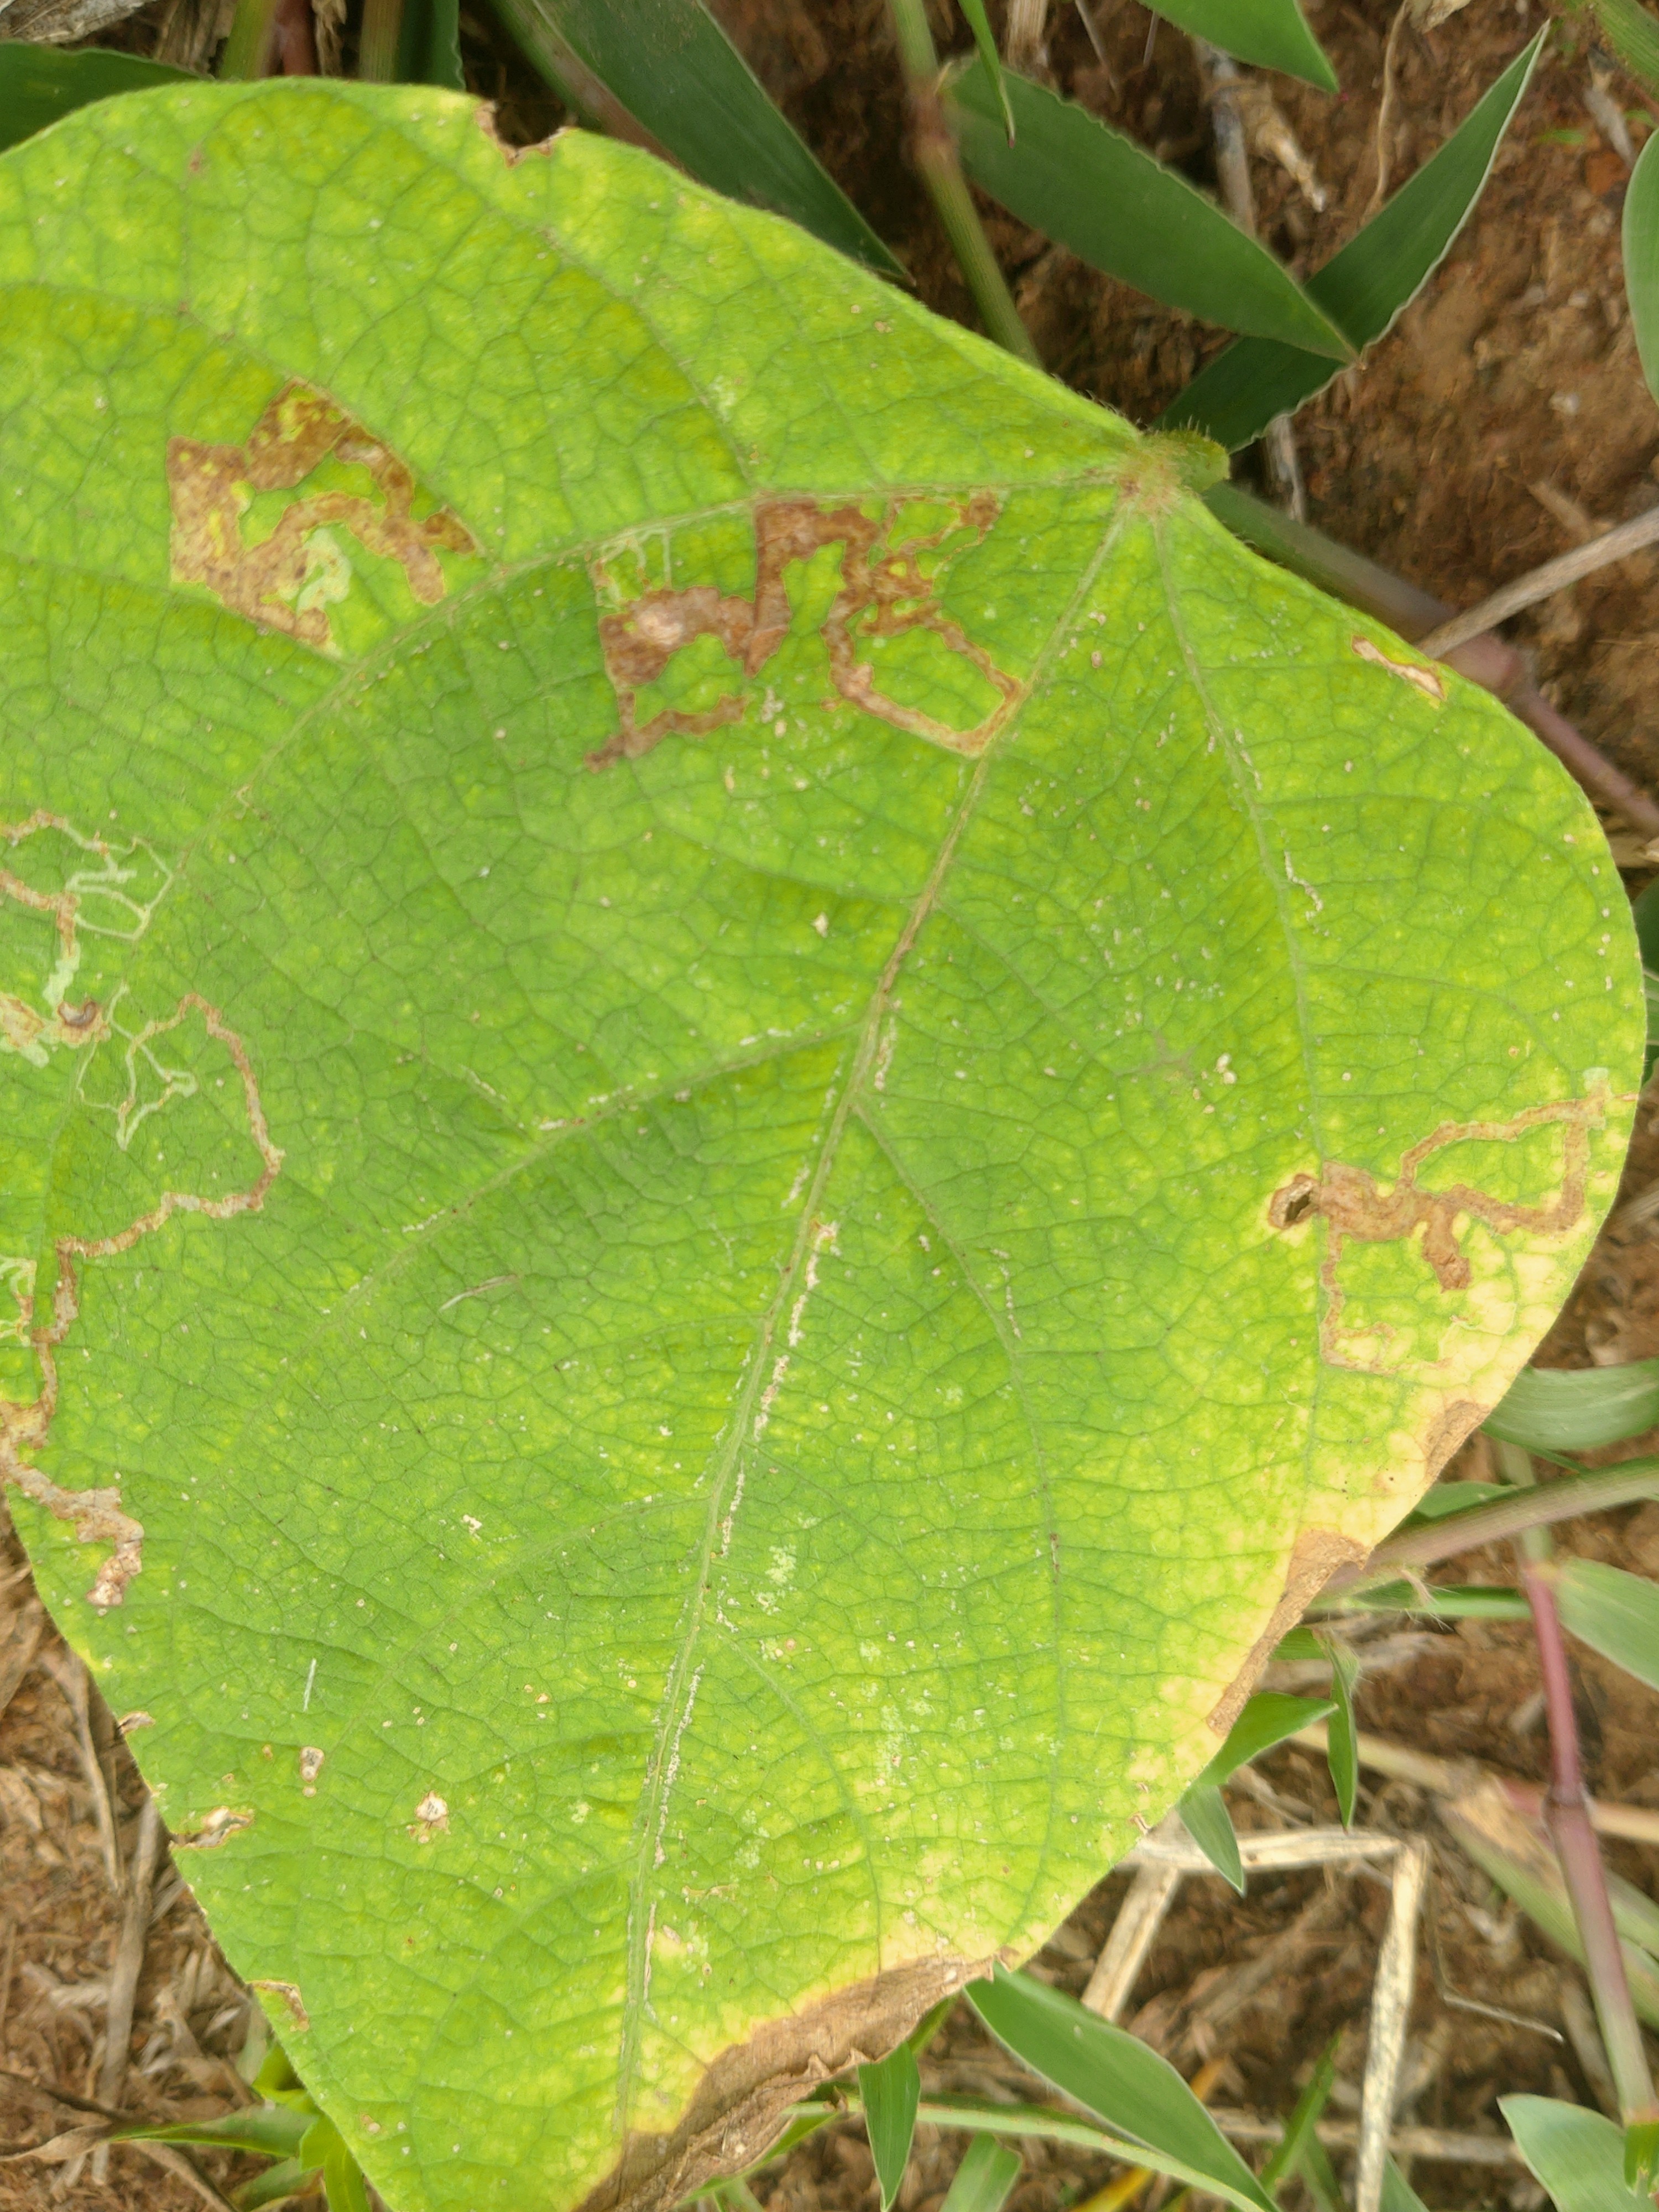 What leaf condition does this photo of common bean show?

rust
